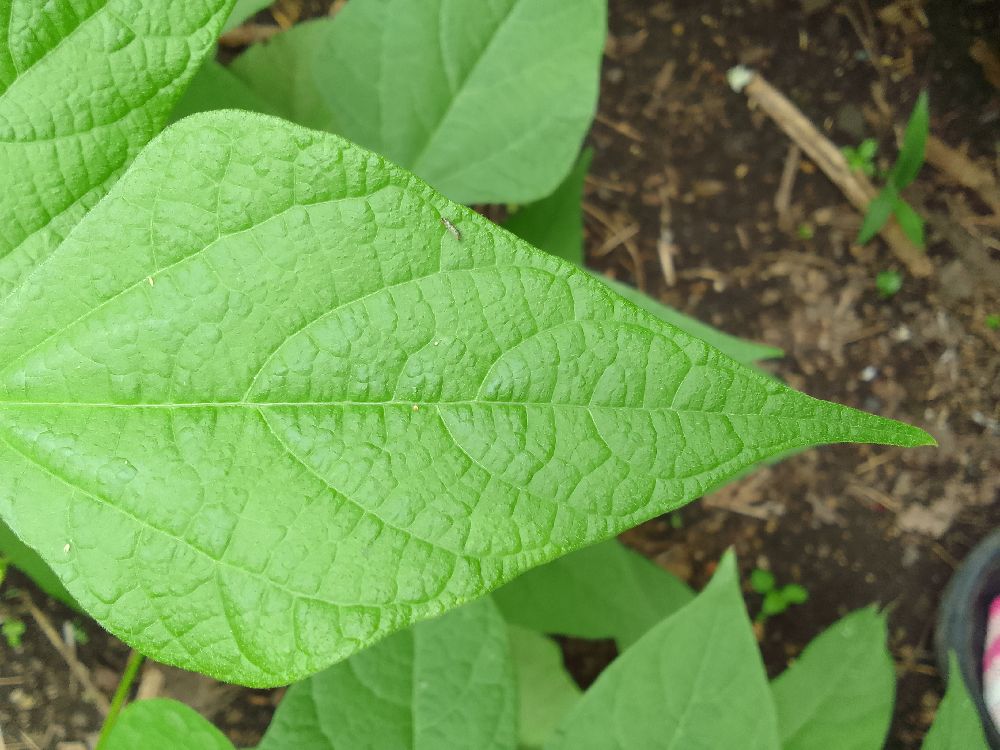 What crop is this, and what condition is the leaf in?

common bean, healthy
